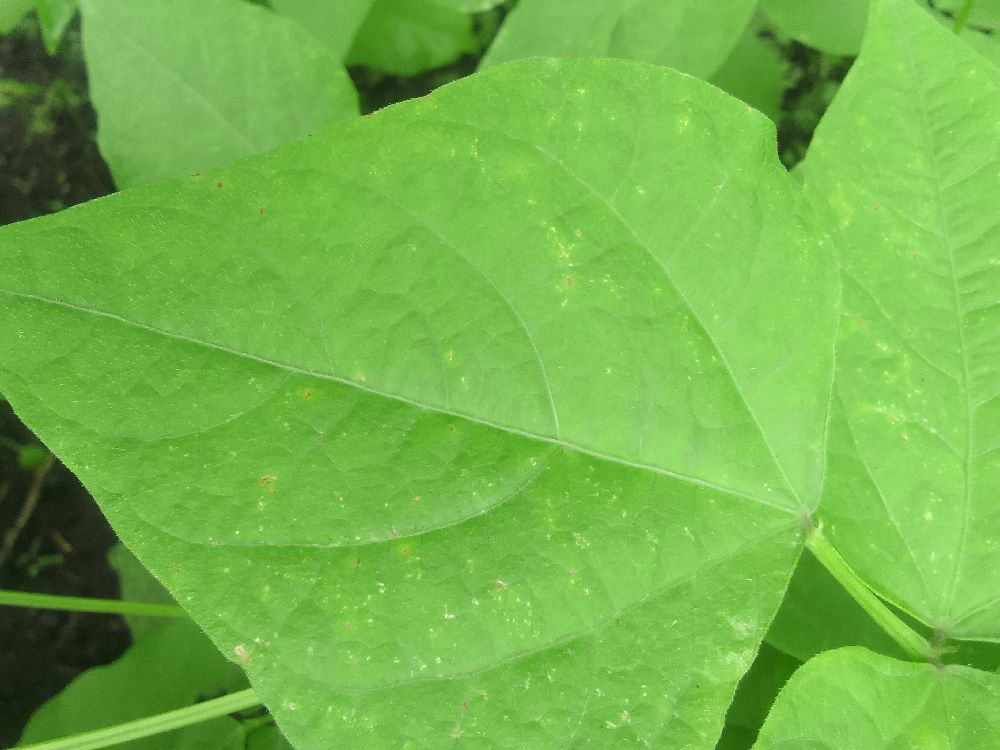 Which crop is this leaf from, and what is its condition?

common bean, healthy
